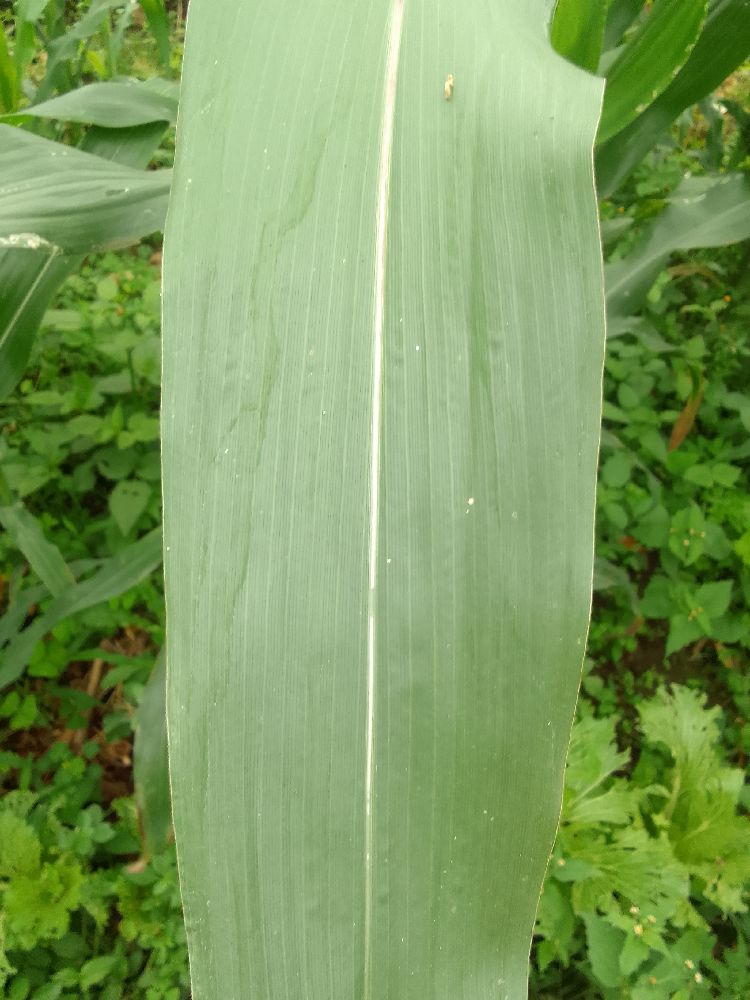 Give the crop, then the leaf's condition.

maize, healthy
